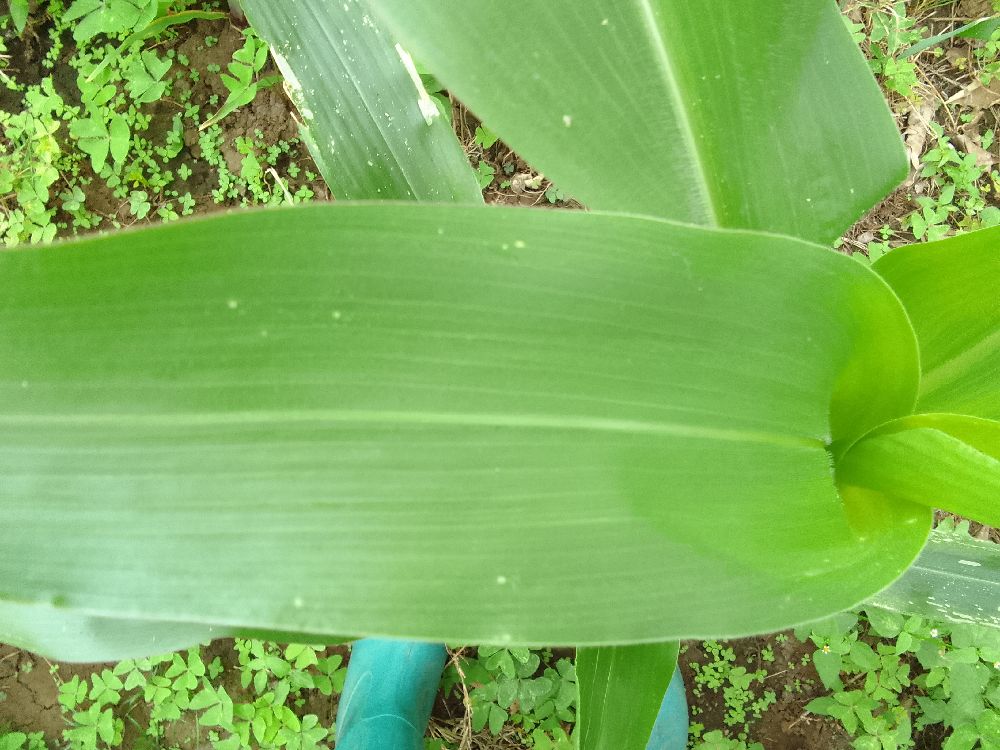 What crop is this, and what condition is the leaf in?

maize, healthy
